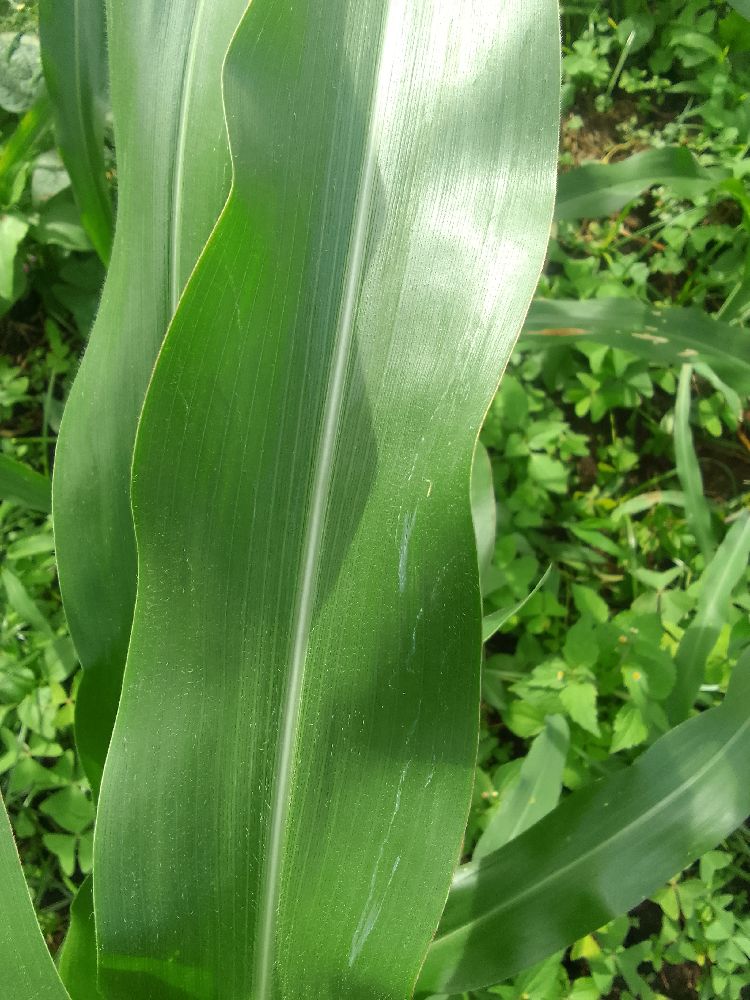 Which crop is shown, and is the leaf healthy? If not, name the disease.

maize, healthy
